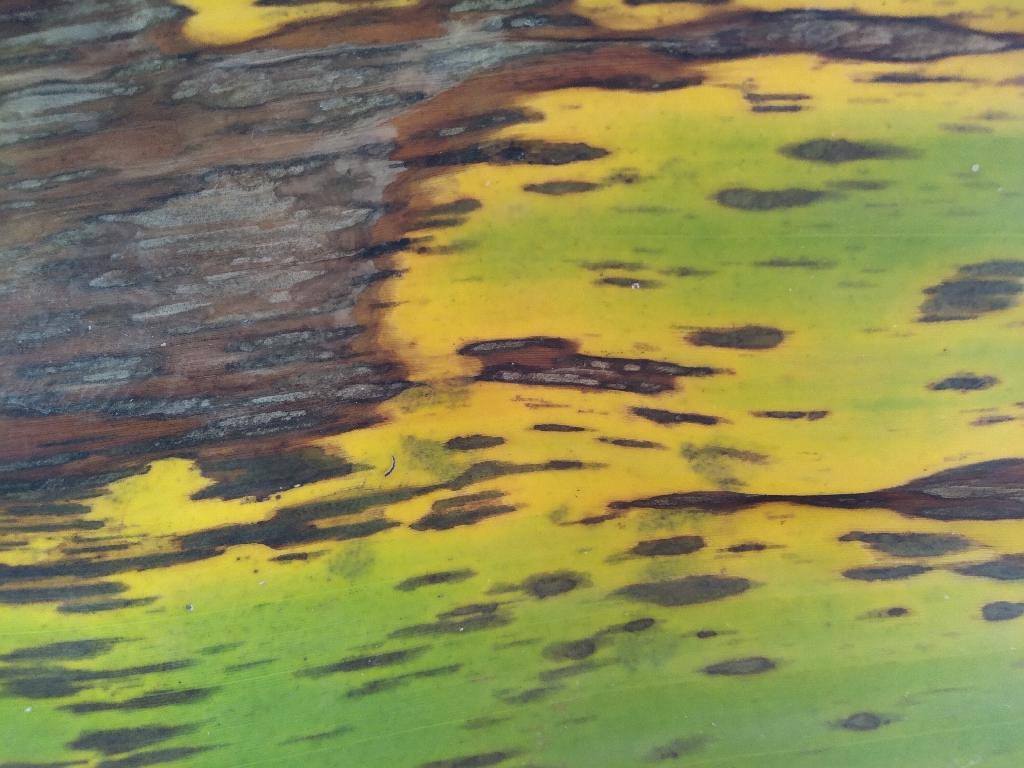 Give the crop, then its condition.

banana, black sigatoka
